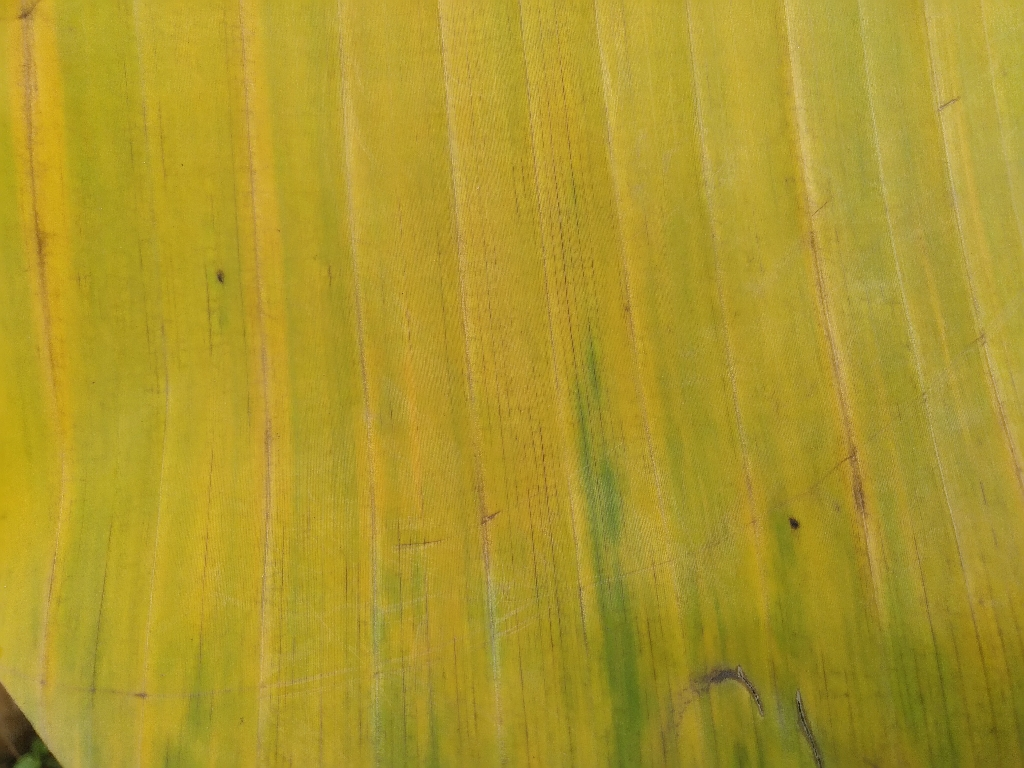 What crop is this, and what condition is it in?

banana, fusarium wilt race 1
